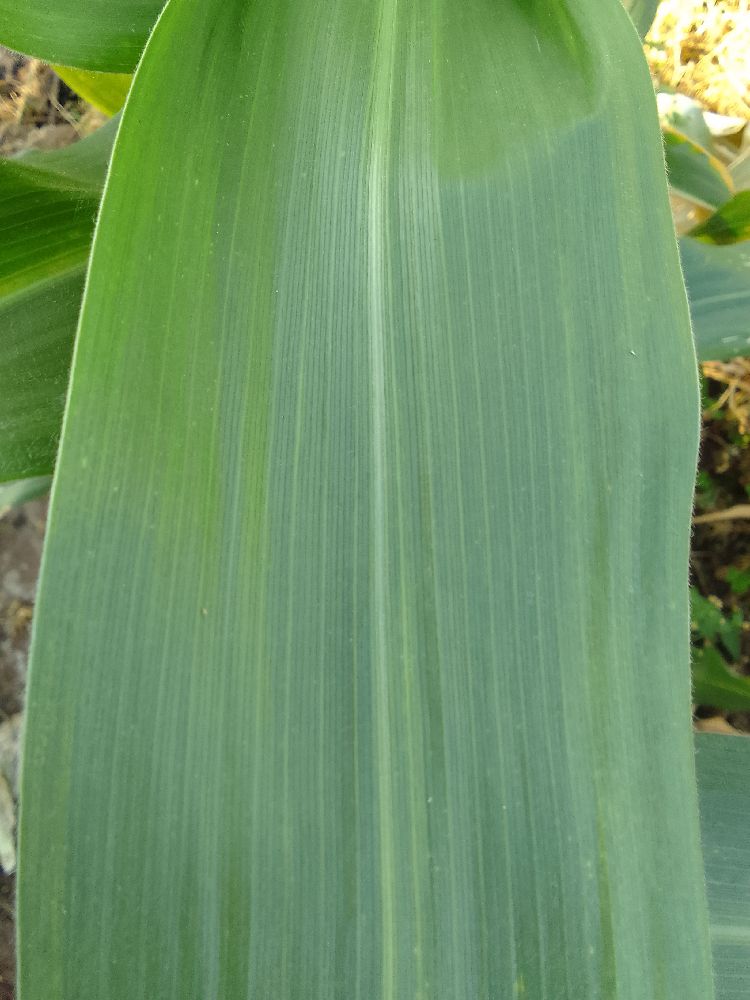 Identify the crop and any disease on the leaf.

maize, healthy
